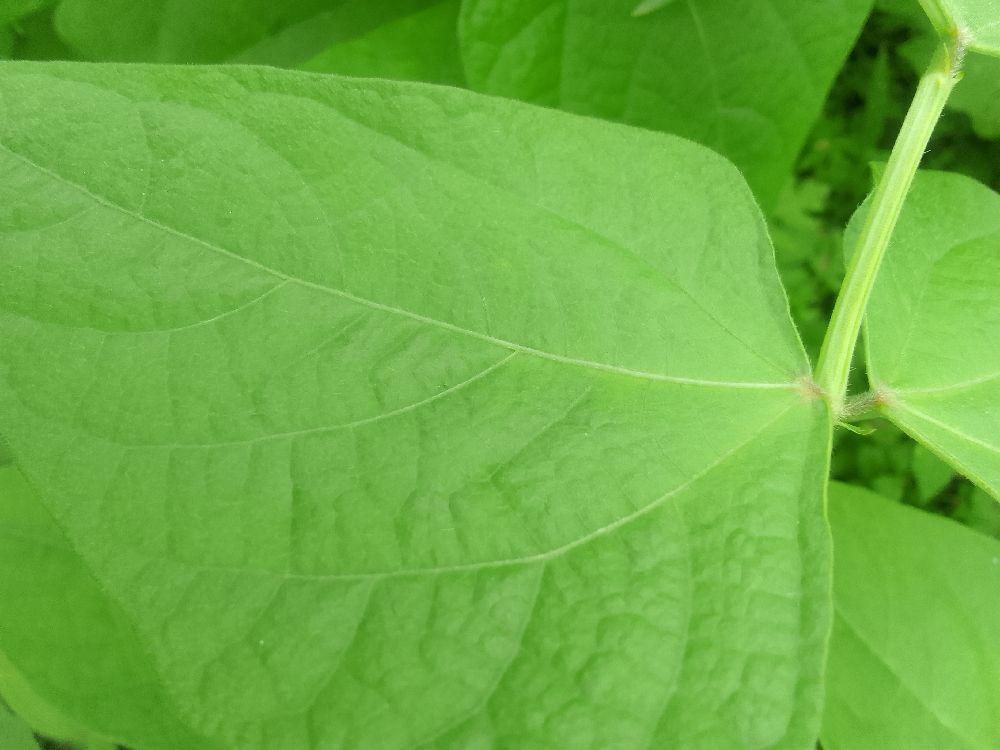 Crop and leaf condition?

common bean, healthy
